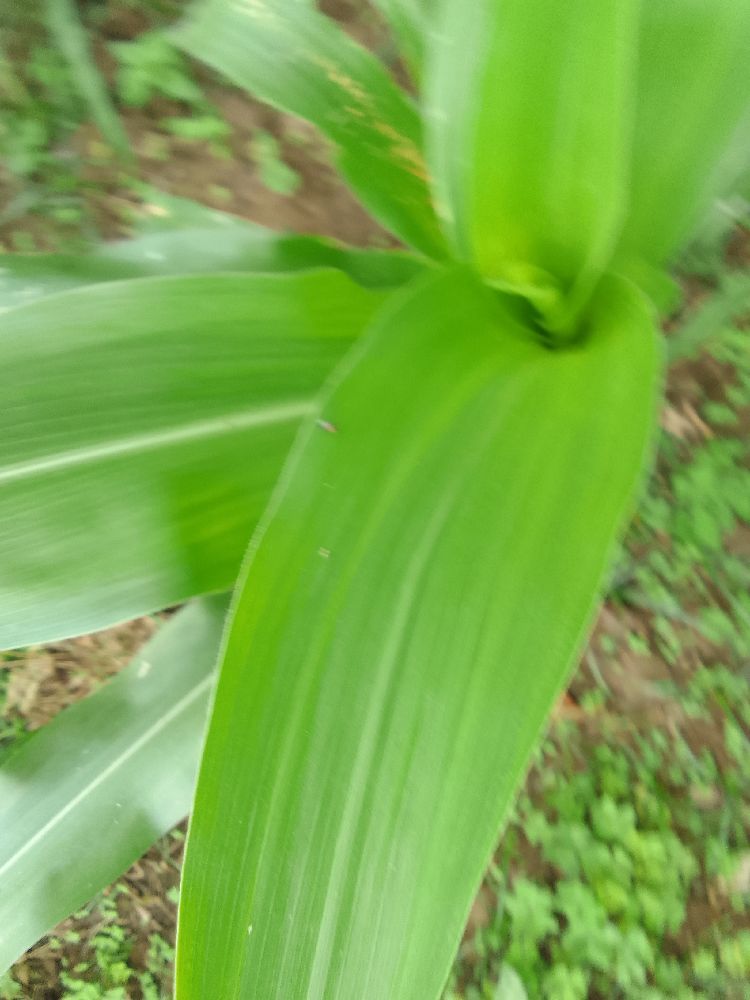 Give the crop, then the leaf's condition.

maize, healthy
